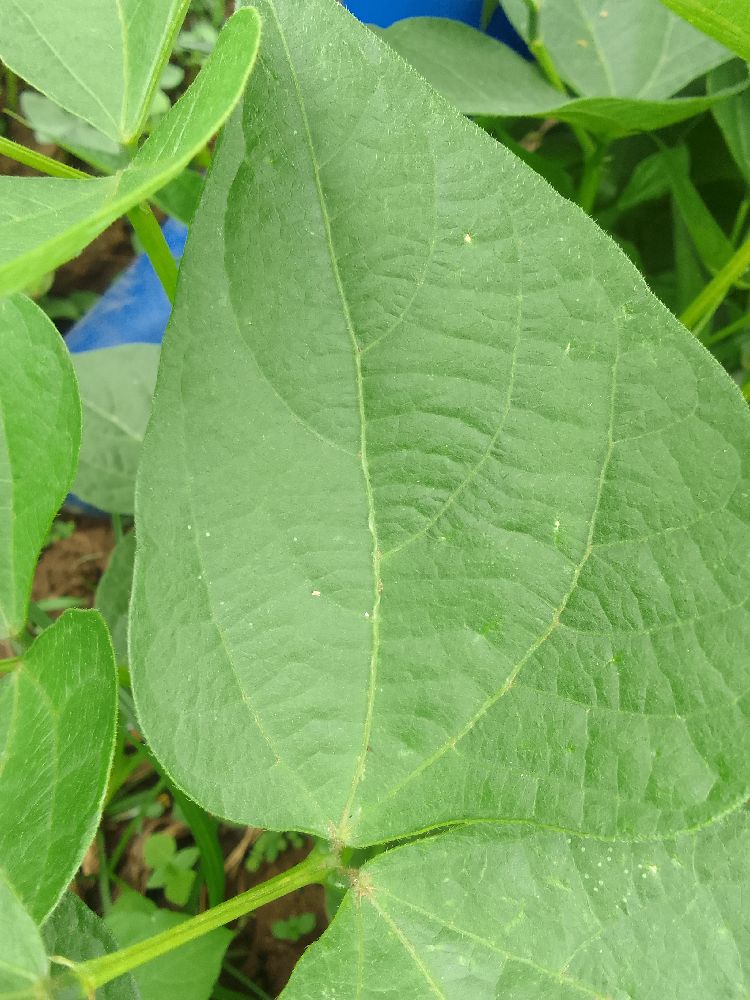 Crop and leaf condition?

common bean, healthy
